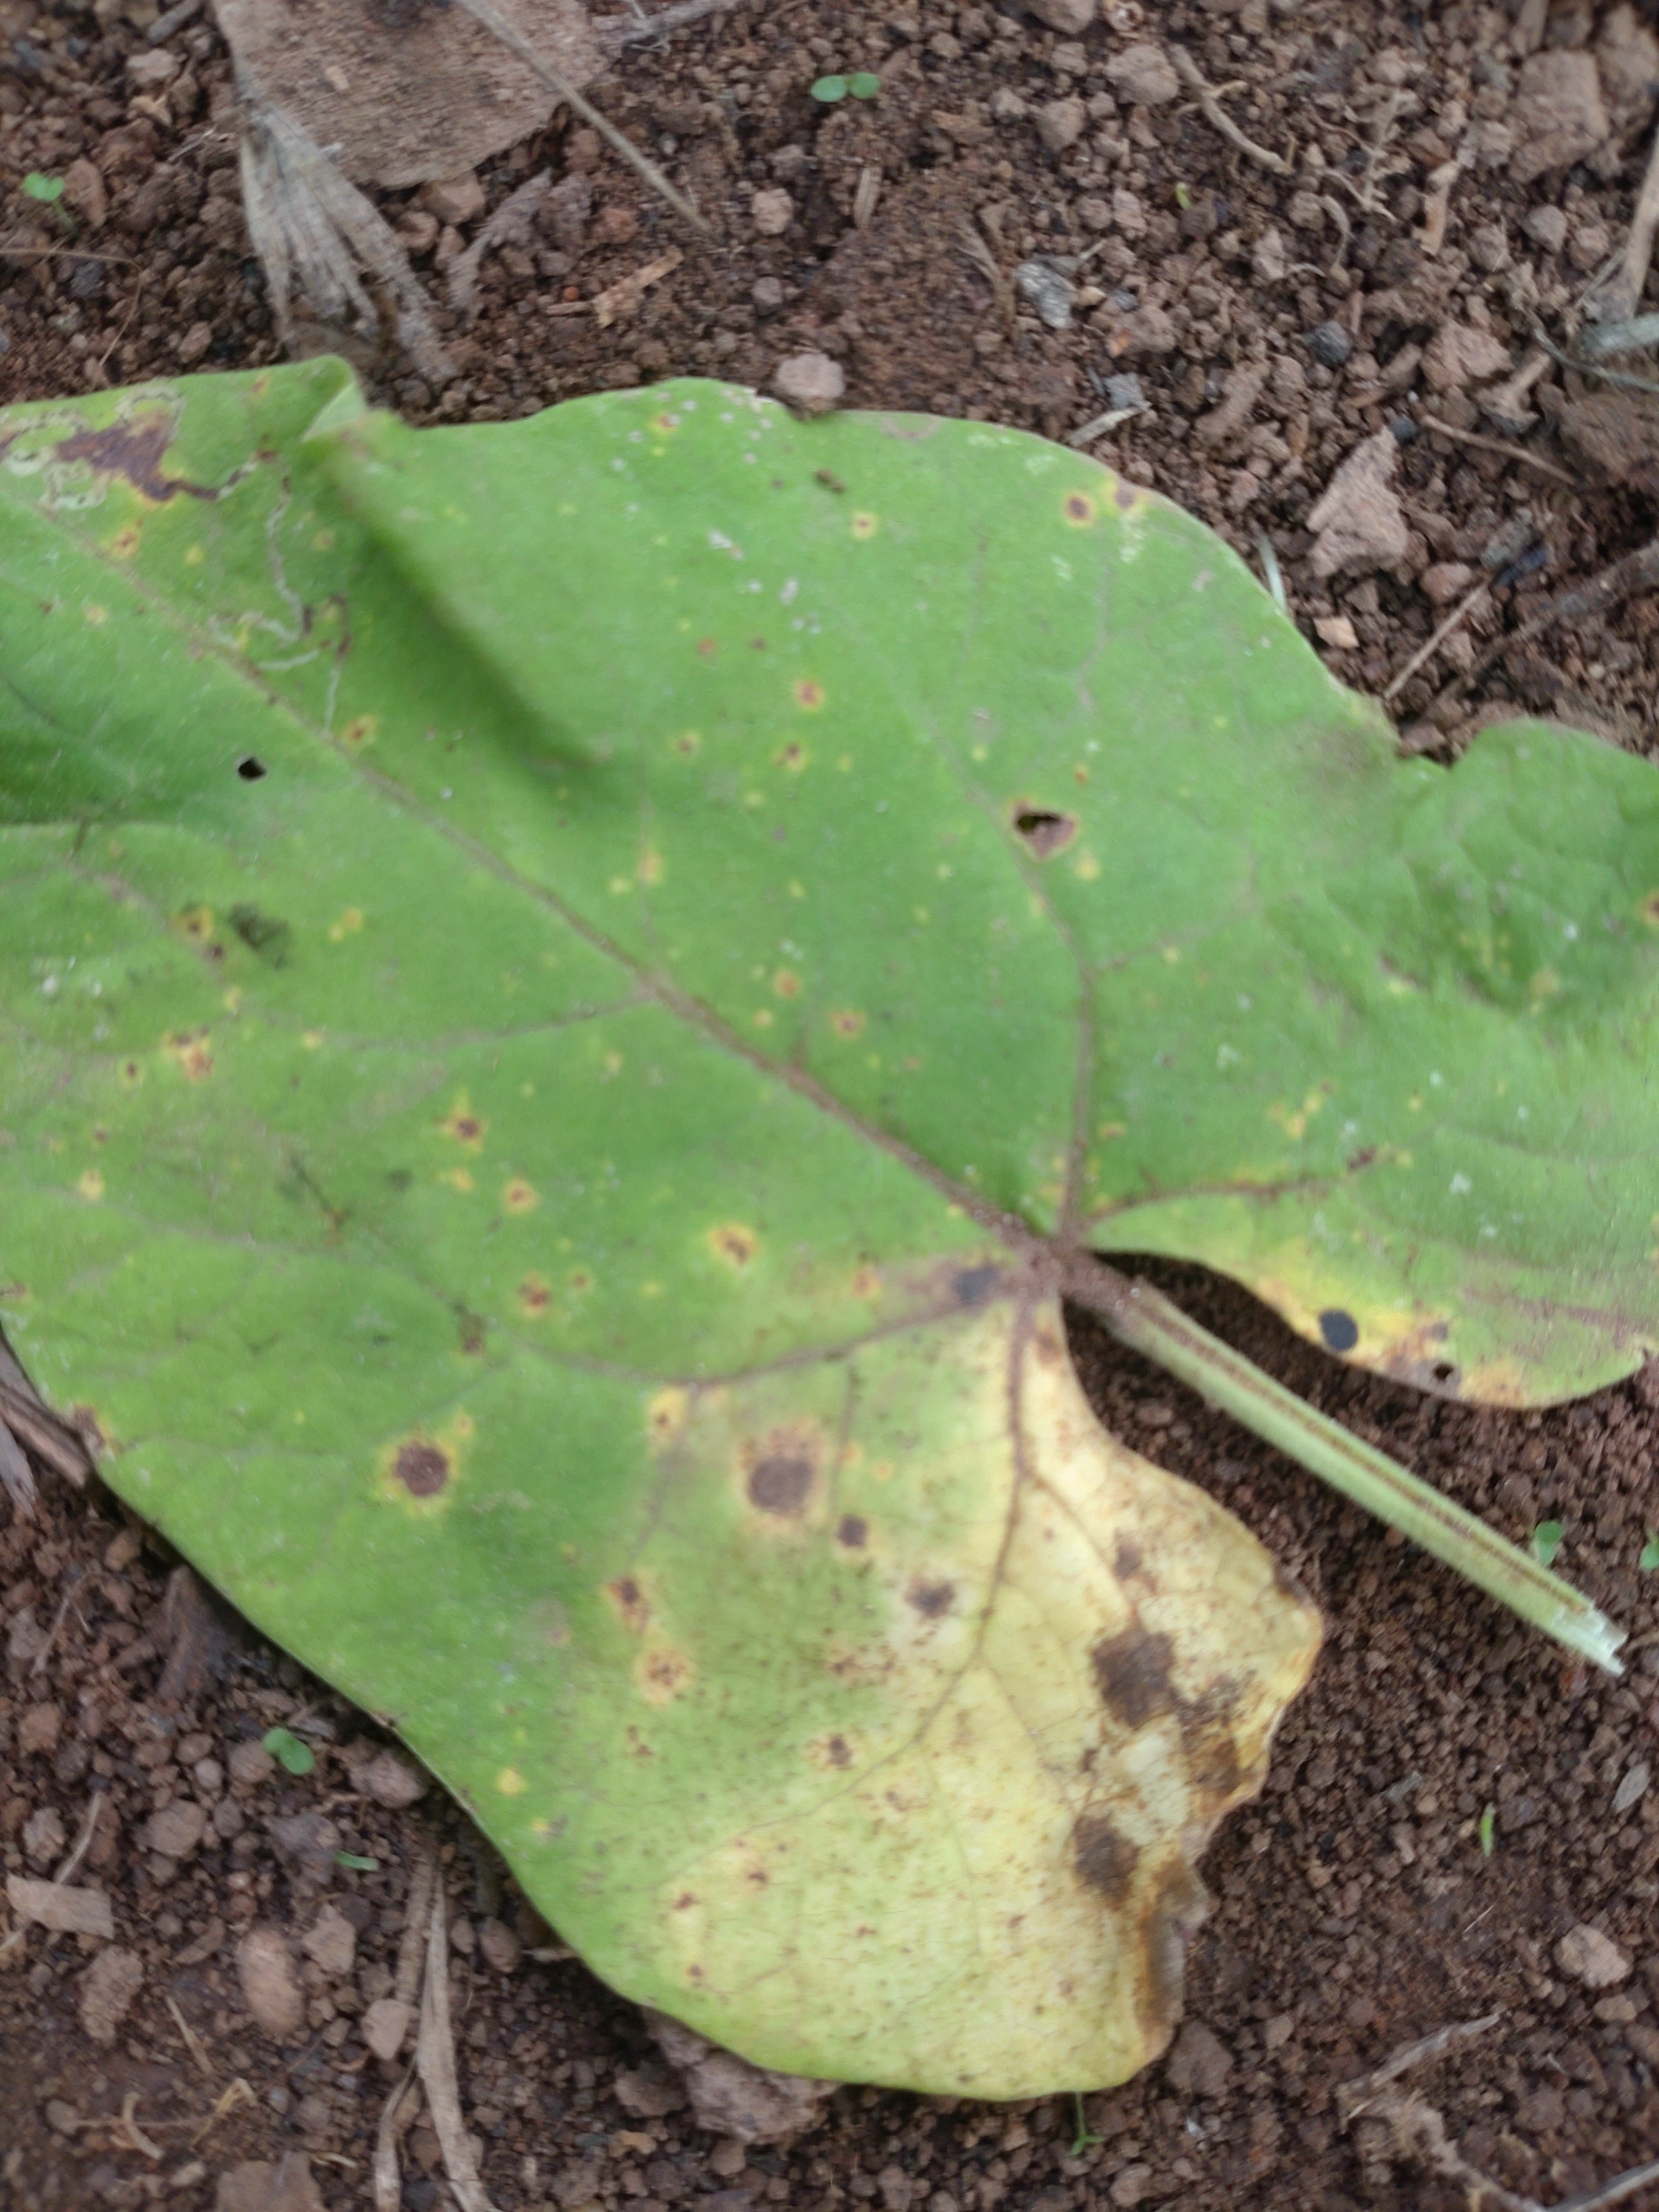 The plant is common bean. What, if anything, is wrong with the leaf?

rust
